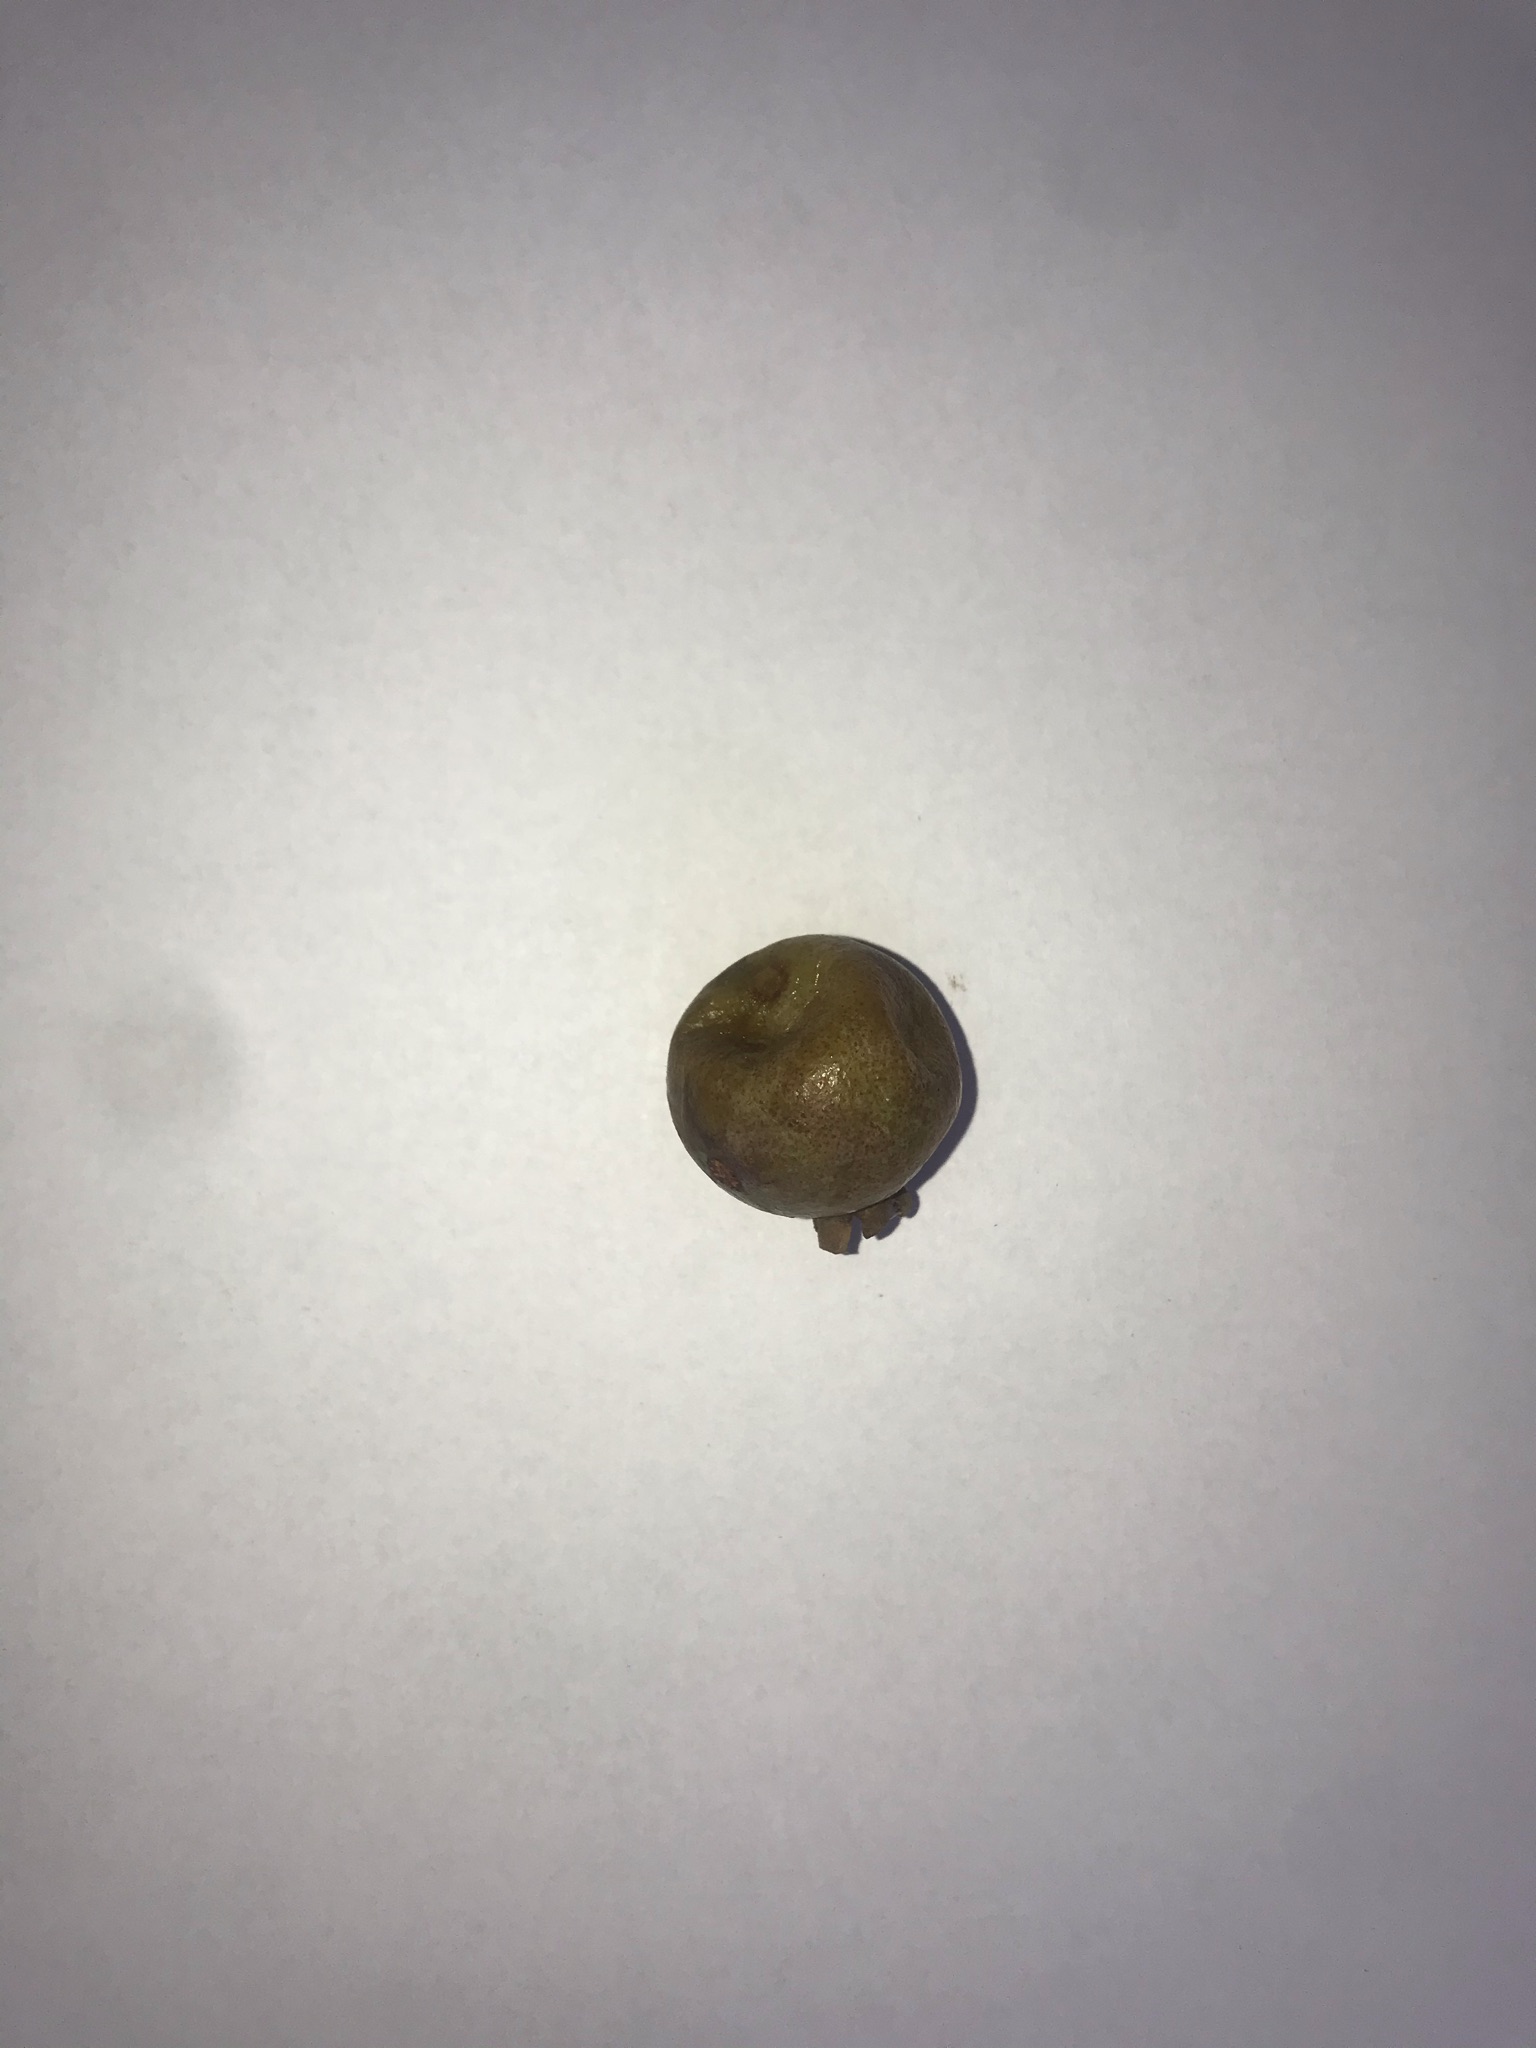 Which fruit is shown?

gabiroba
